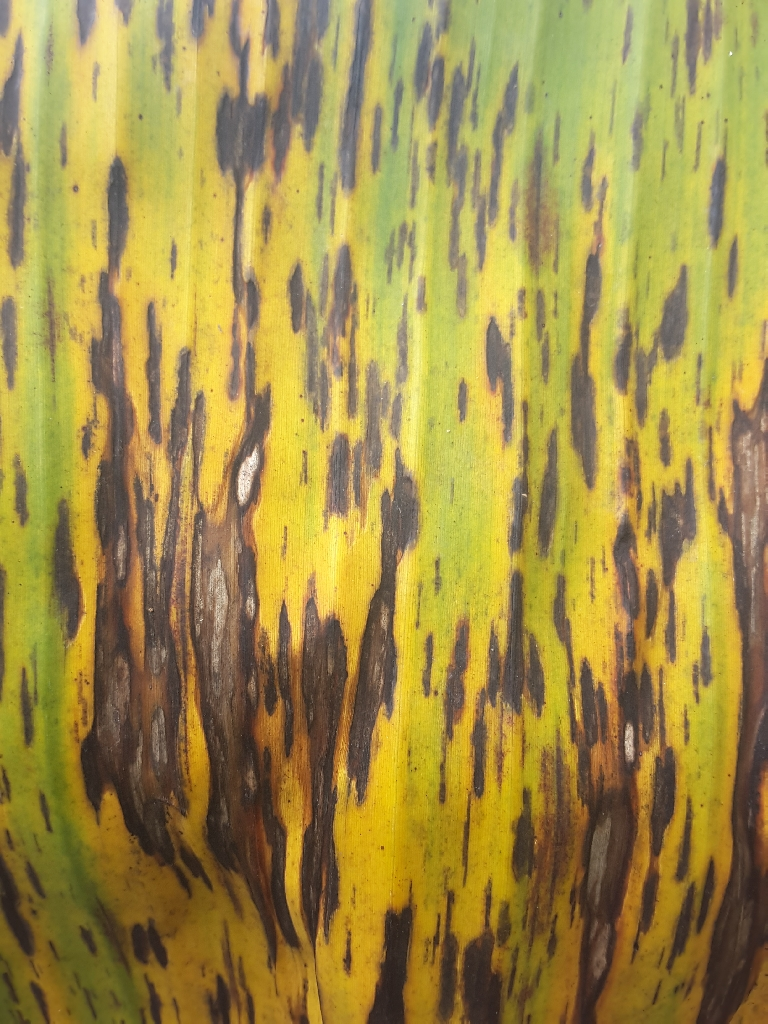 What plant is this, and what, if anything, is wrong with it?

banana, black sigatoka
